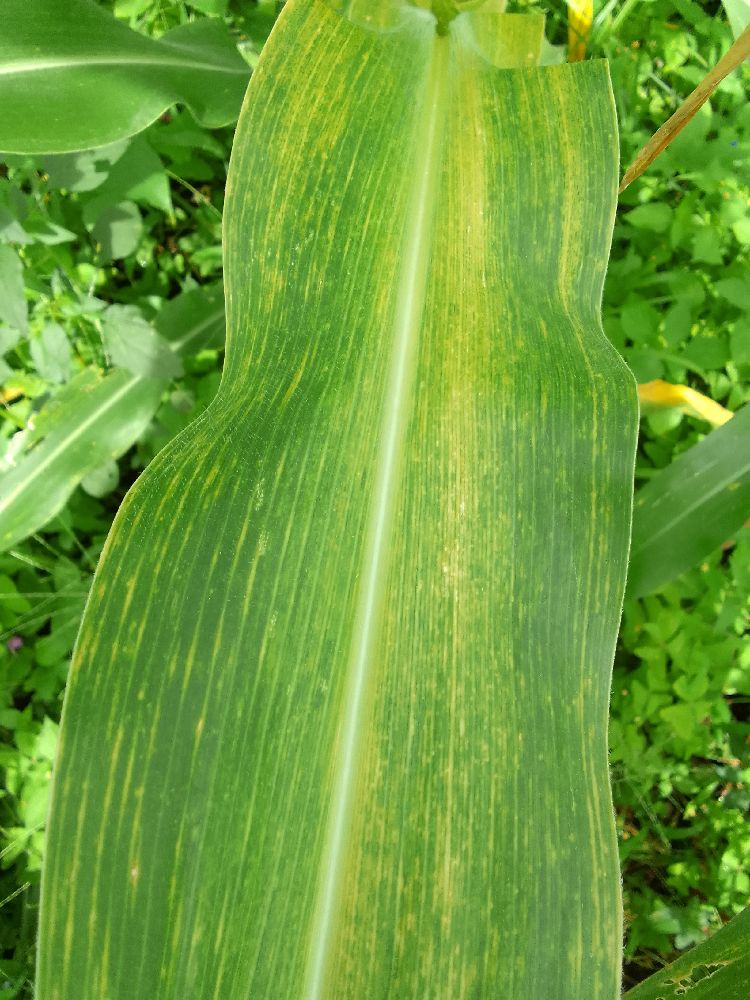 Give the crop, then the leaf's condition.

maize, maize lethal necrosis
